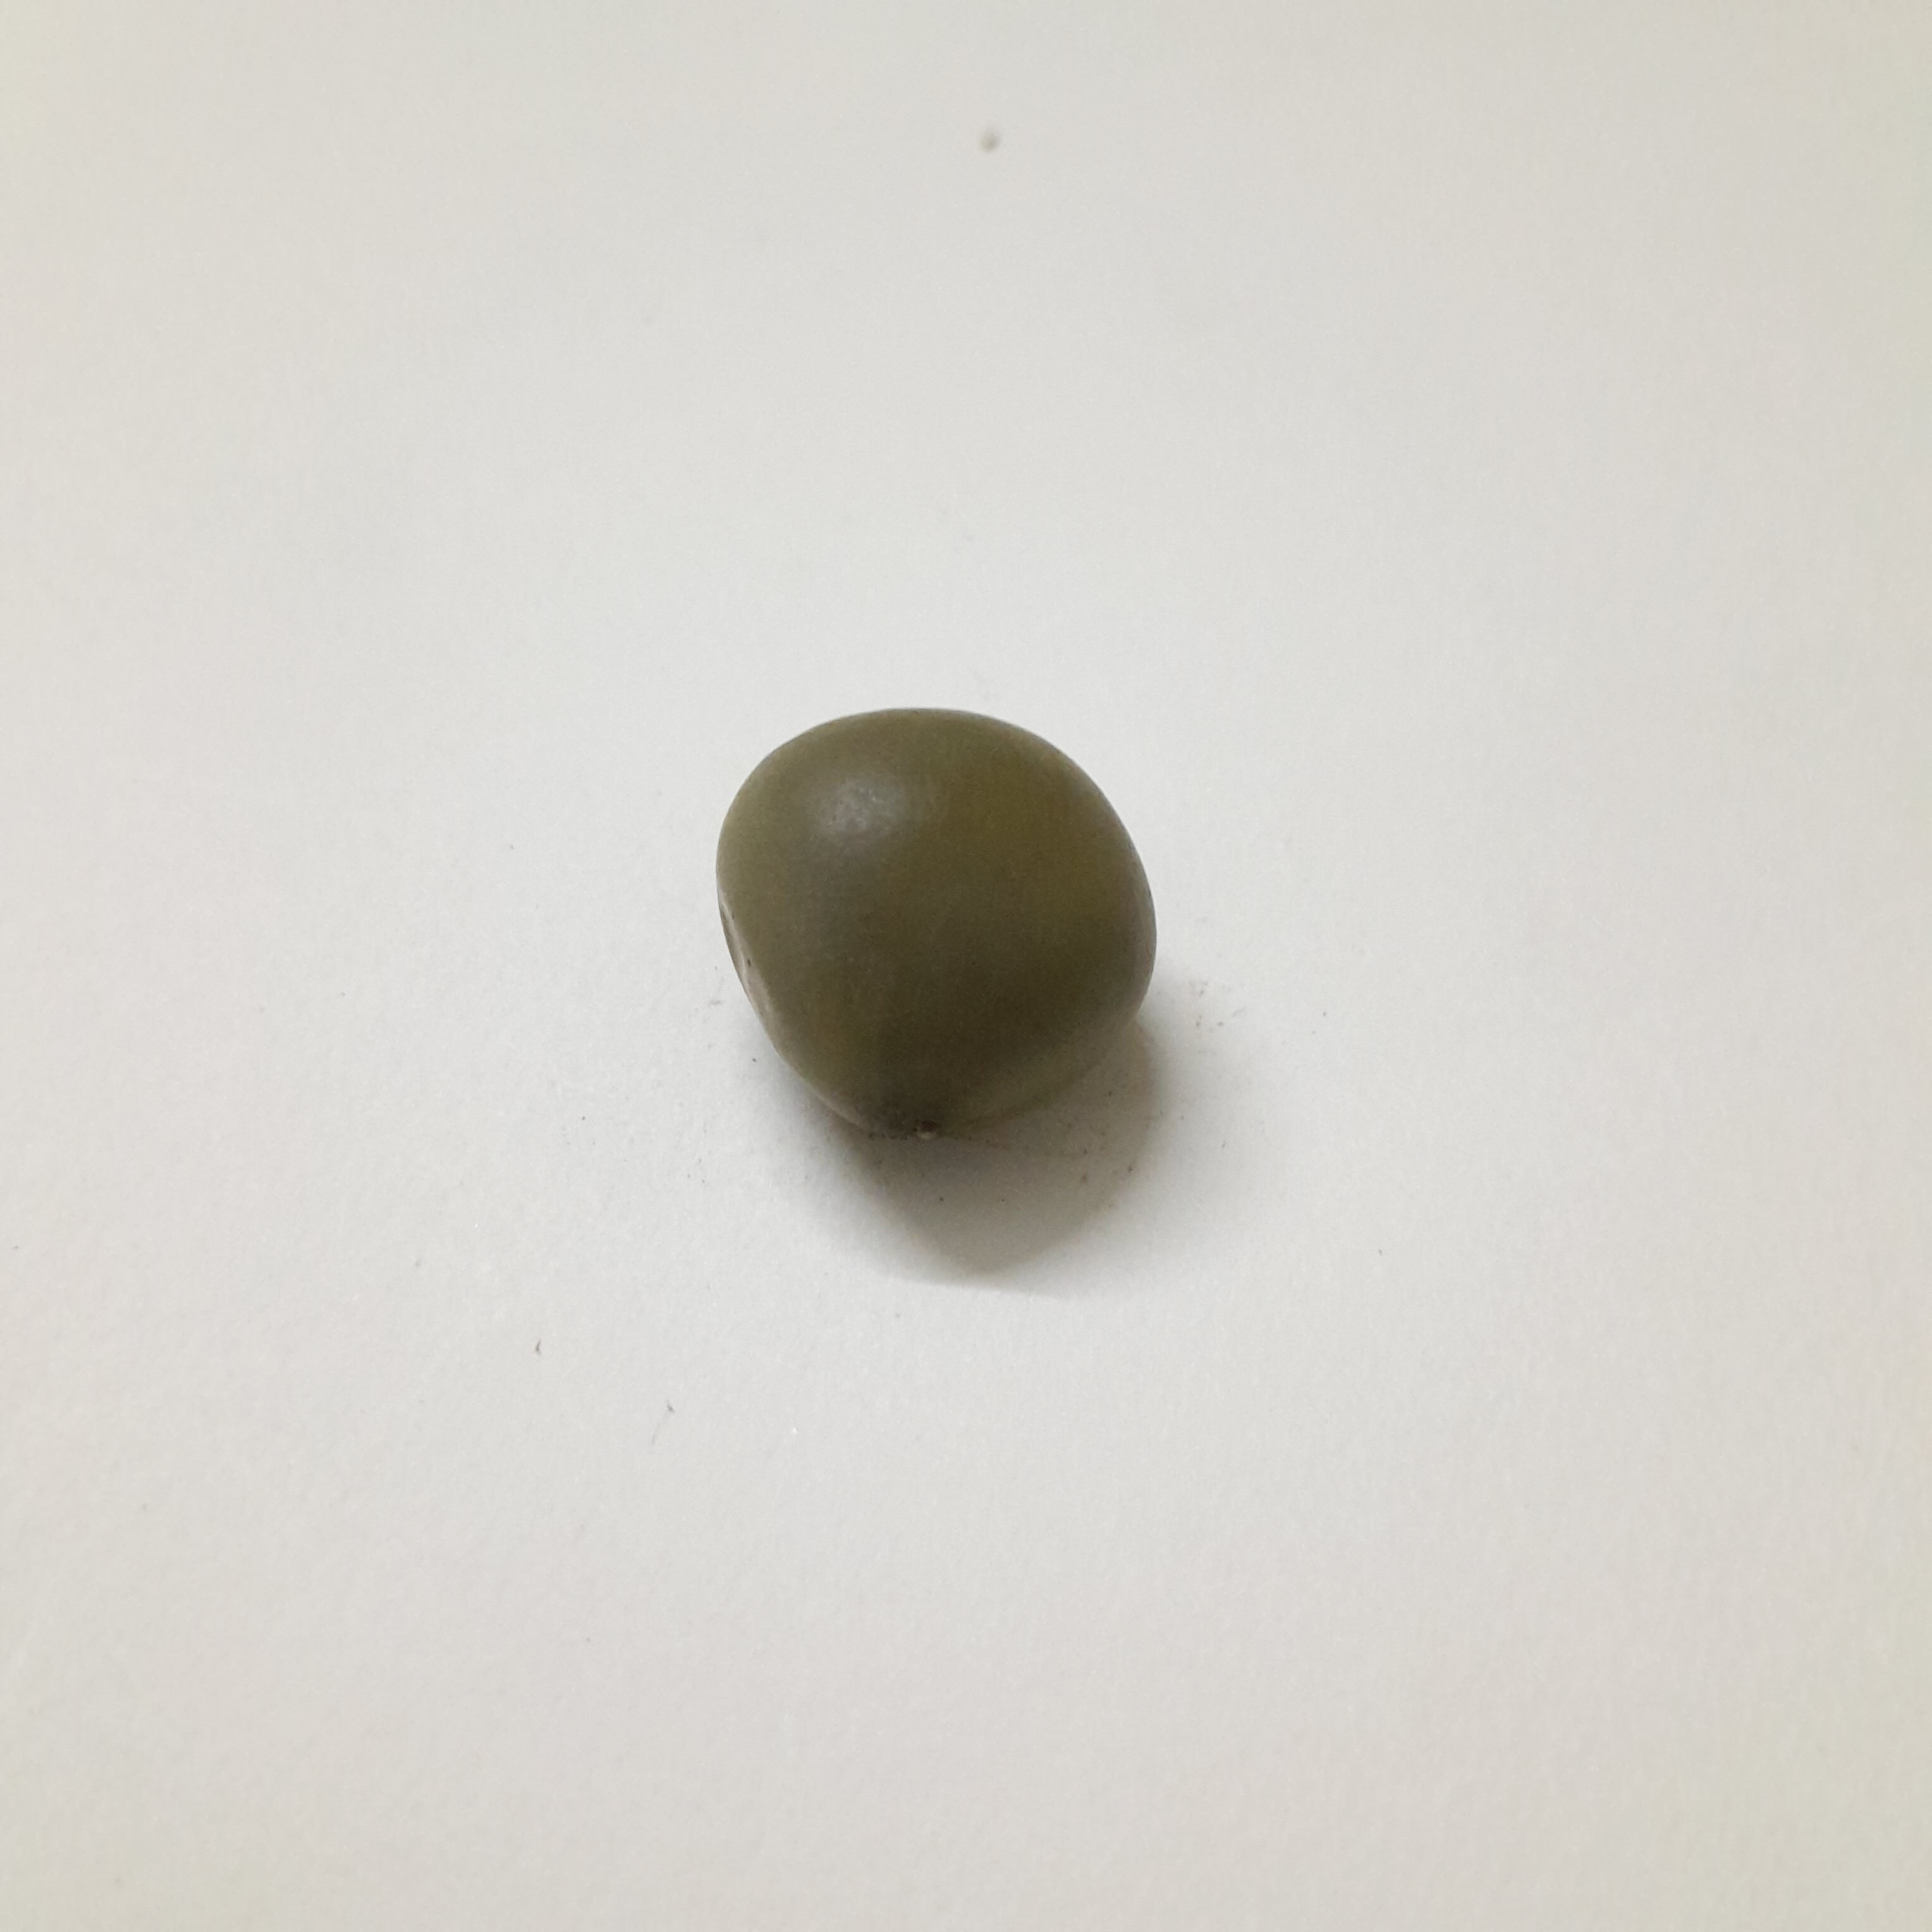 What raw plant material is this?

sagargota
